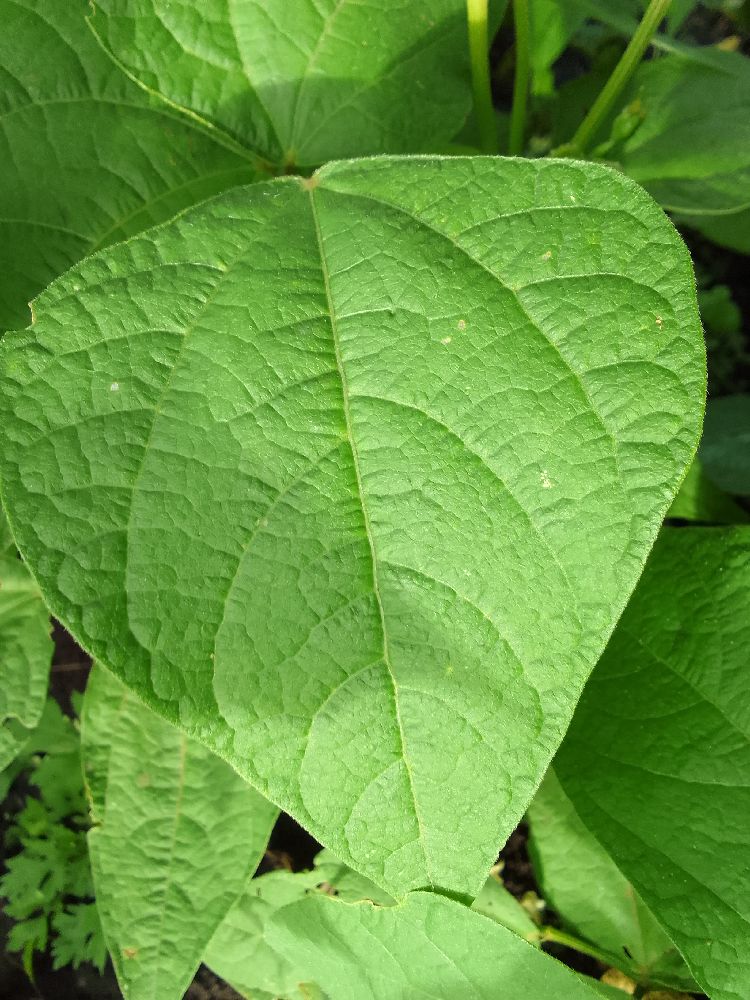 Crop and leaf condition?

common bean, healthy
